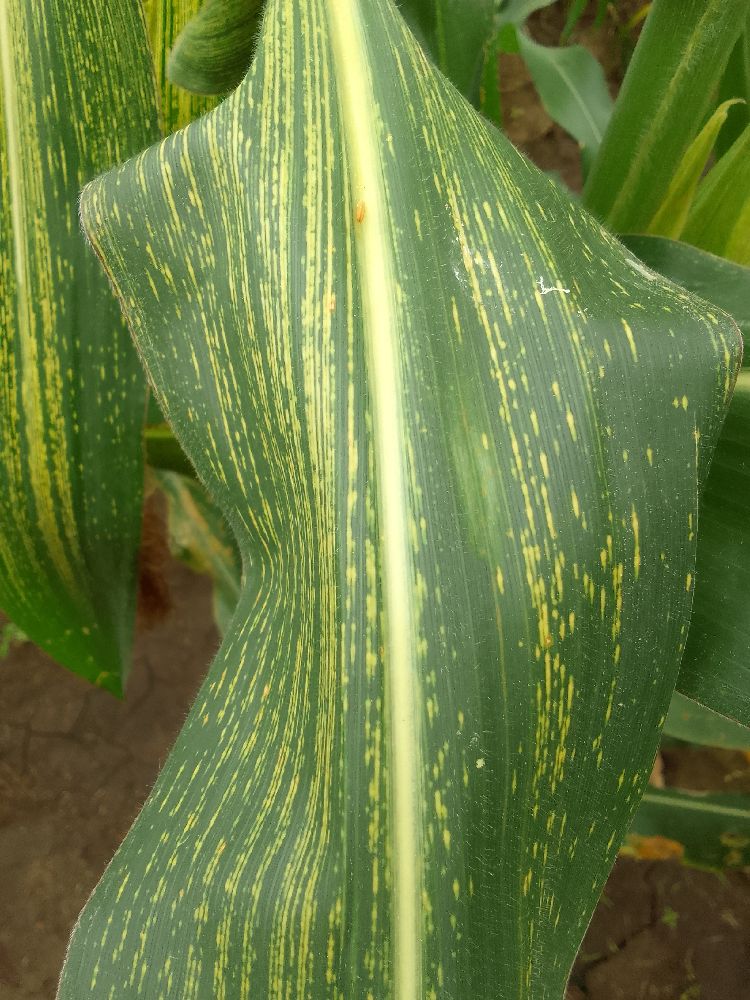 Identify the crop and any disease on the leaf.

maize, maize streak virus
